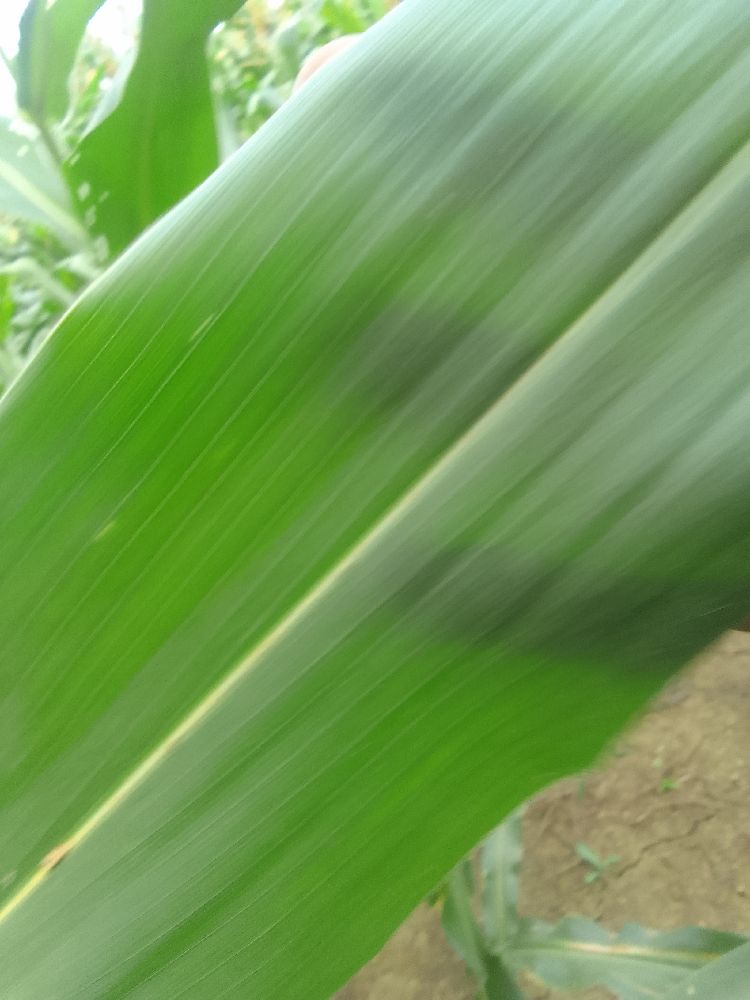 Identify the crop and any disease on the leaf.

maize, healthy
